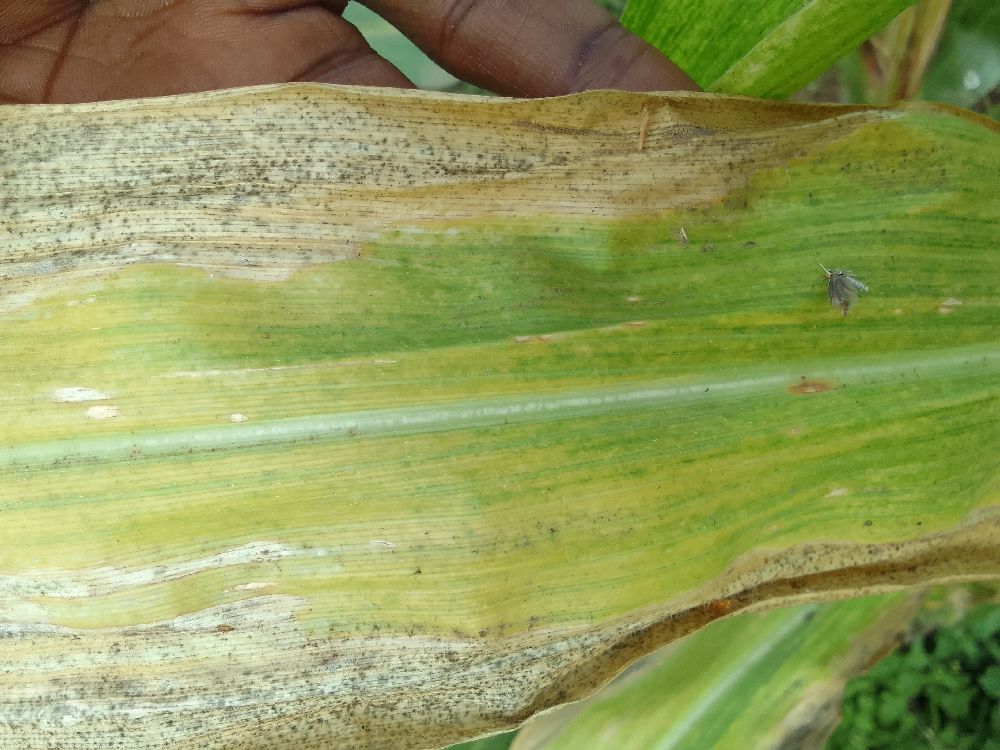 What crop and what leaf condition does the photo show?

maize, maize lethal necrosis
